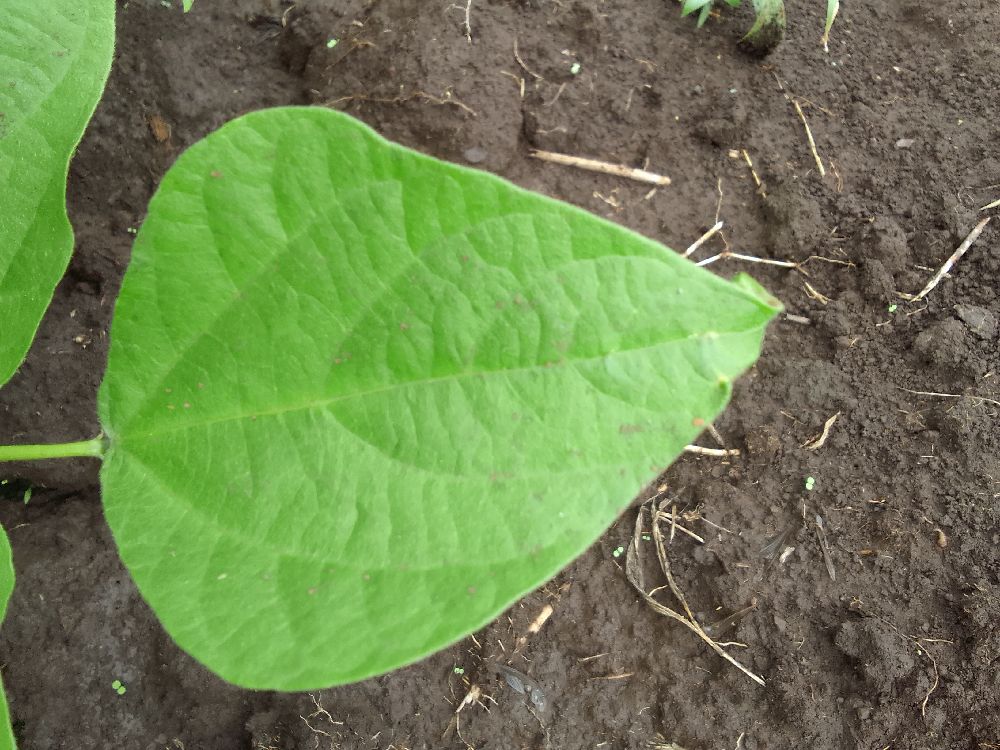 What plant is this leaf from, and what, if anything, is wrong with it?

common bean, healthy
